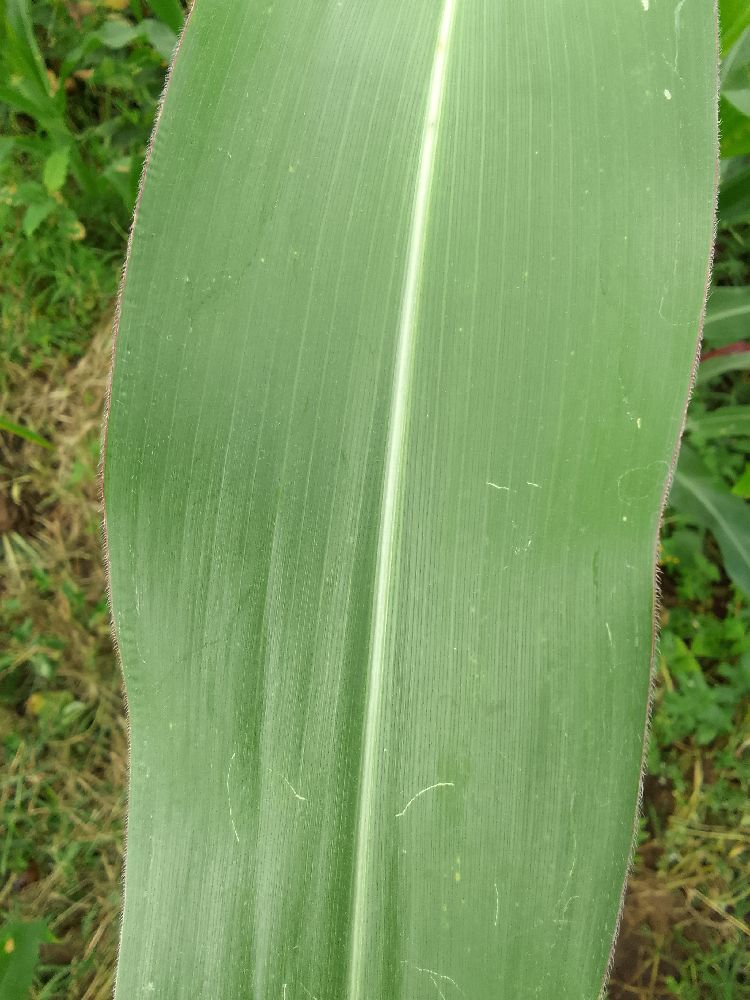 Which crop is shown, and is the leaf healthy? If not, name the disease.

maize, healthy
